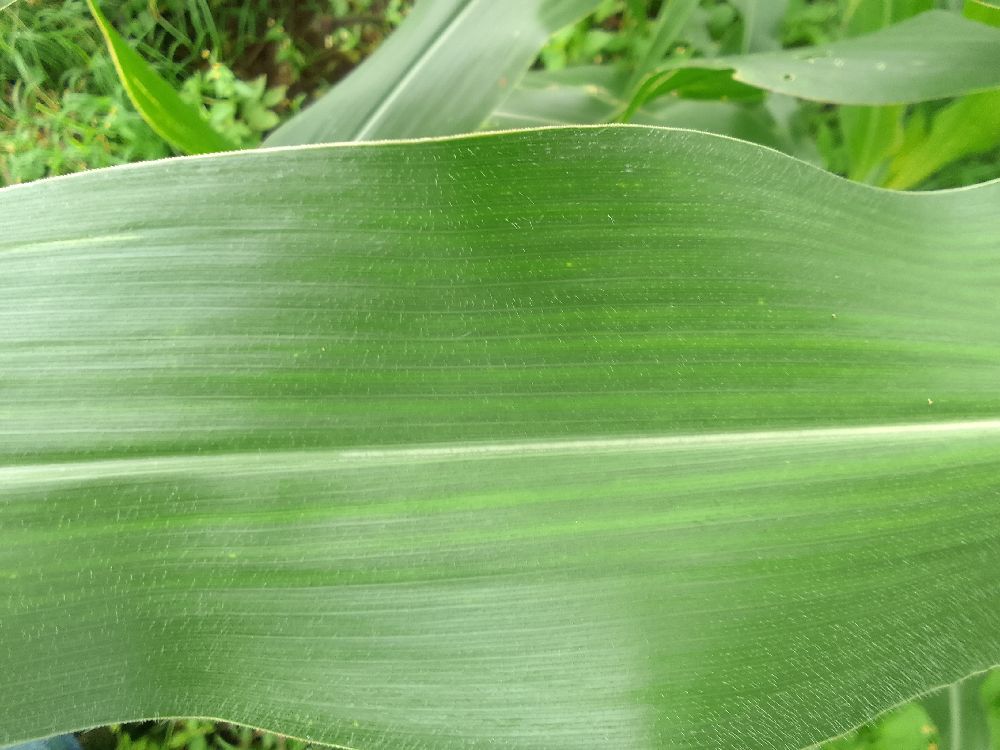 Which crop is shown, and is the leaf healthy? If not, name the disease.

maize, healthy
